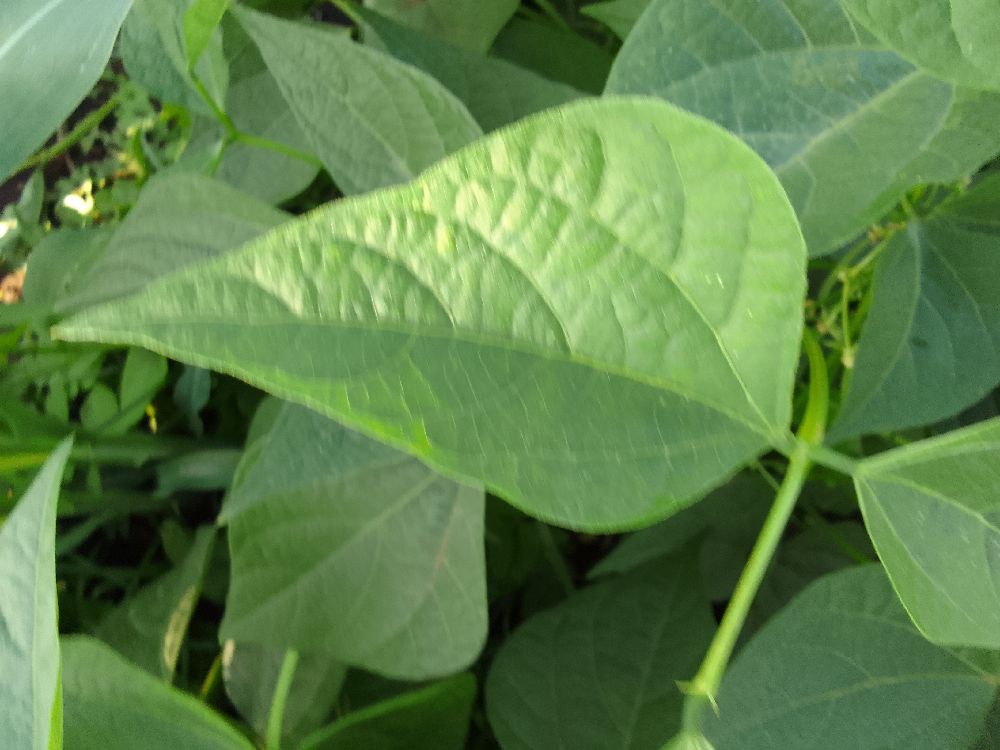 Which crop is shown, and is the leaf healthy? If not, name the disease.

common bean, healthy
